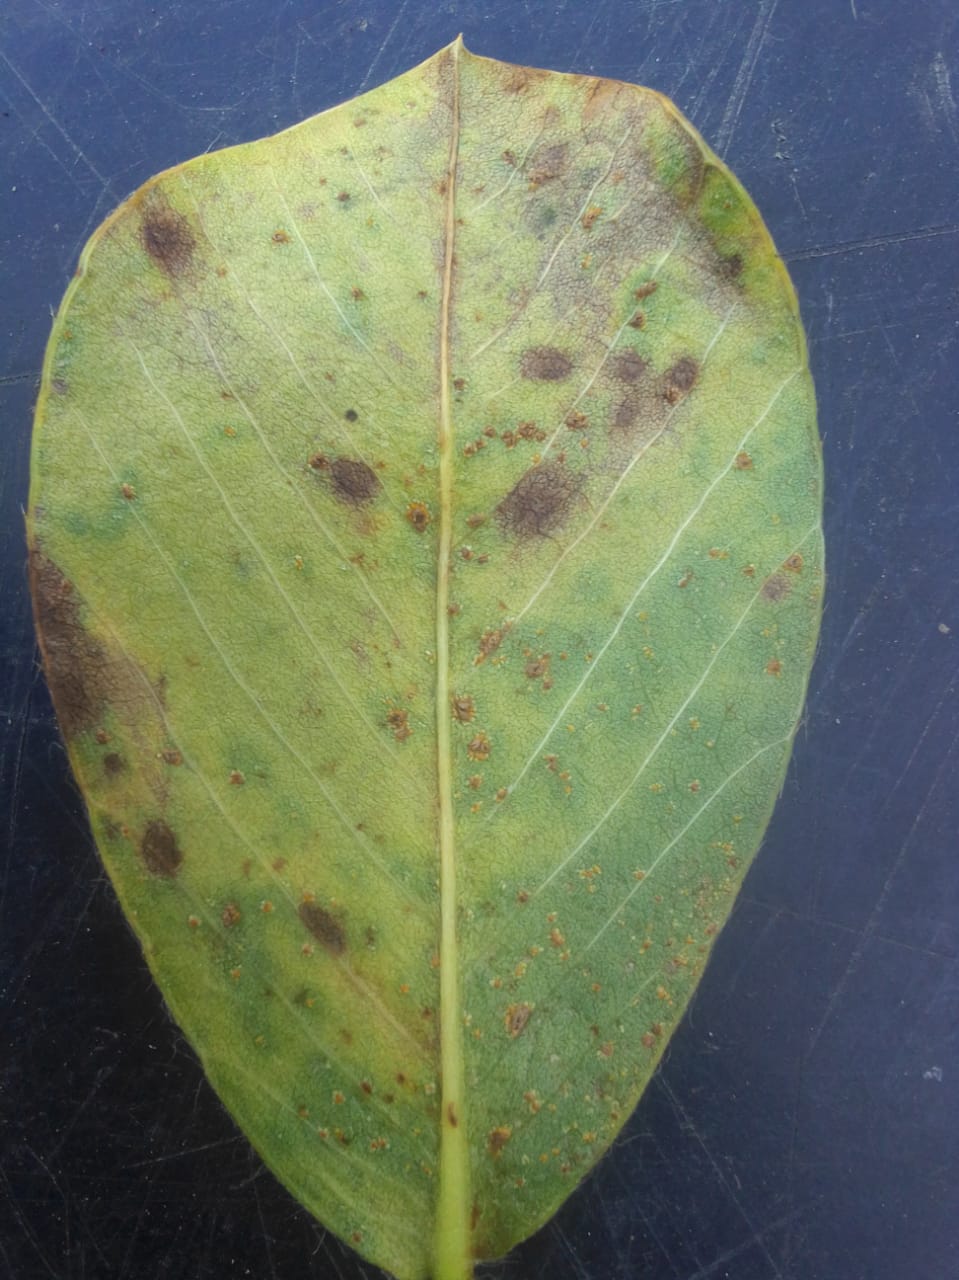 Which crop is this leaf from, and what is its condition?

peanut, passalora arachidicola
